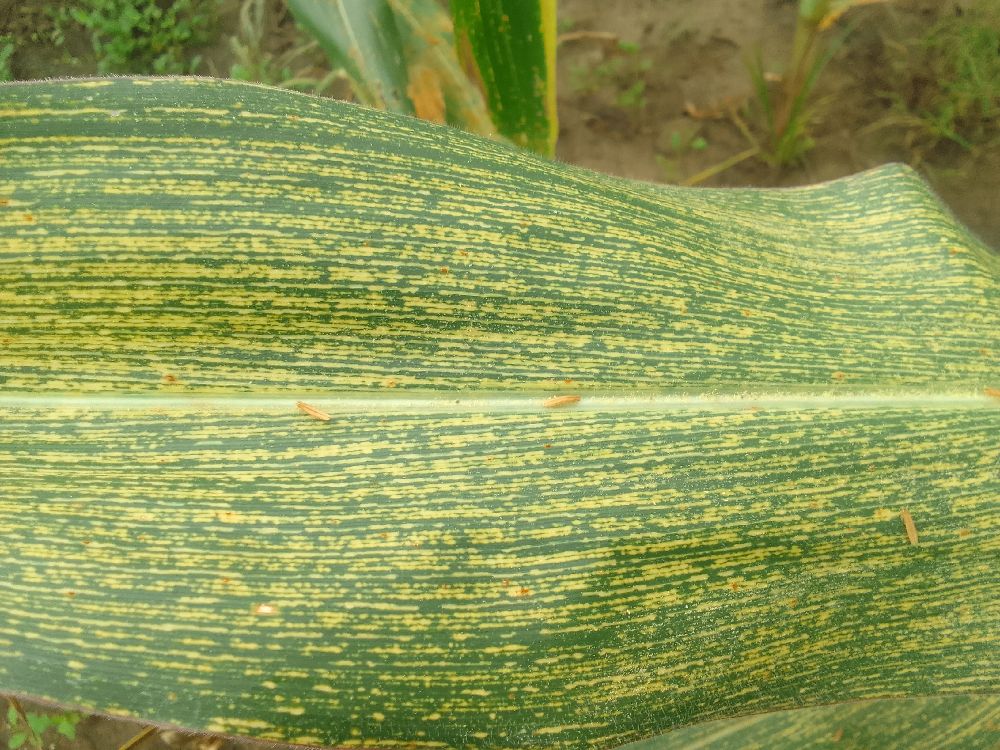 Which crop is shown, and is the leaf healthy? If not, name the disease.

maize, maize streak virus
